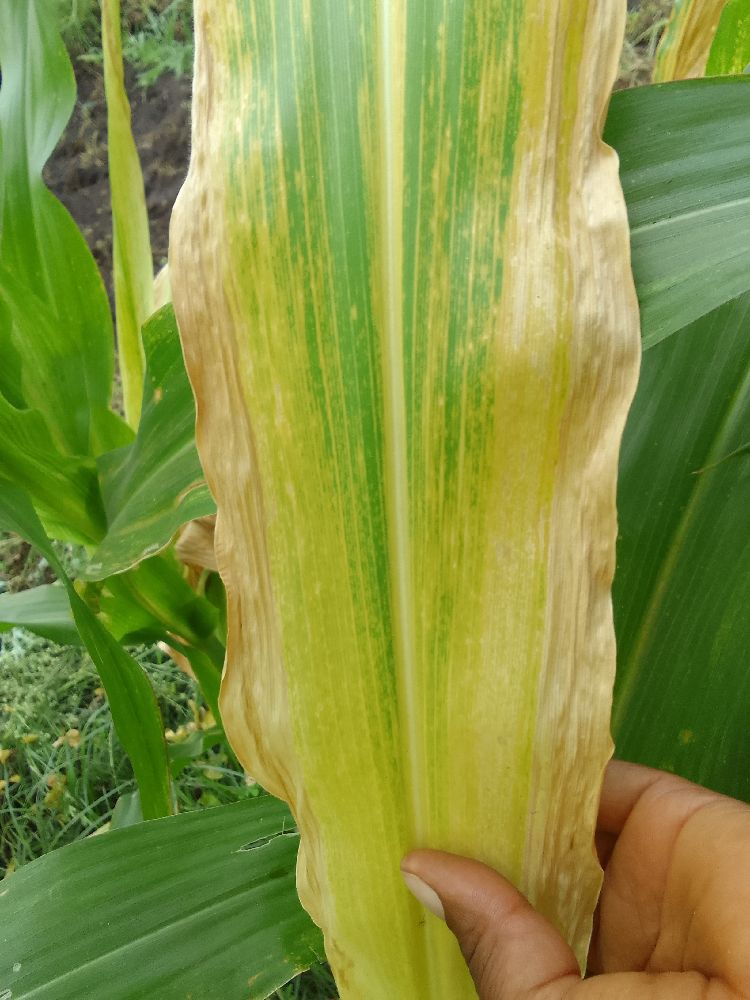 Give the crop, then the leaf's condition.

maize, maize lethal necrosis
